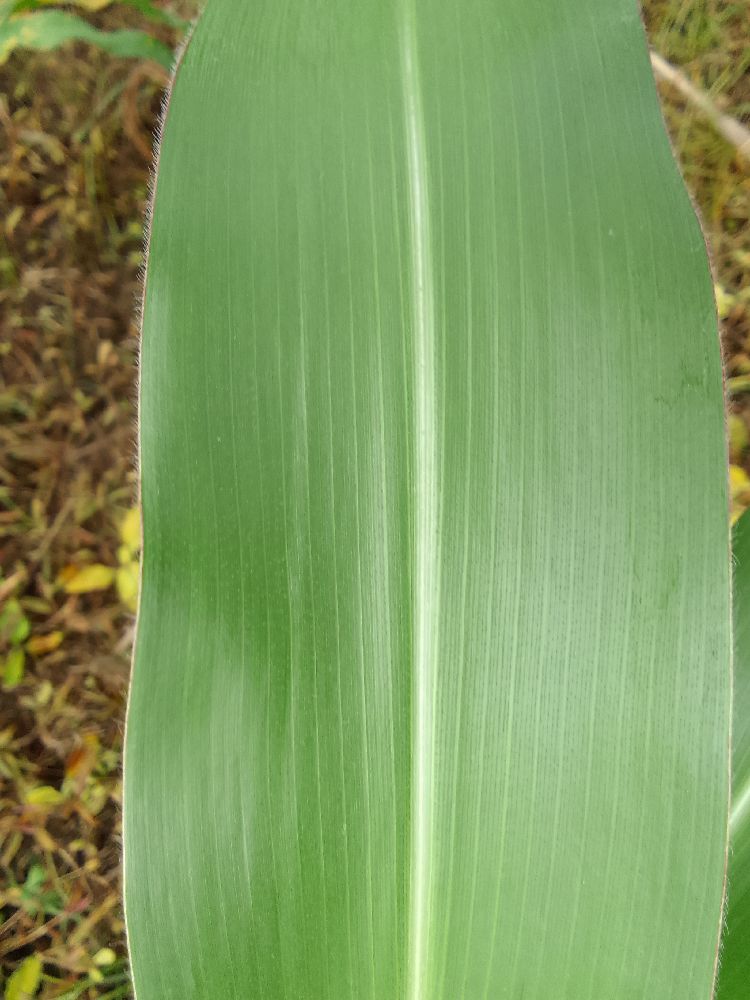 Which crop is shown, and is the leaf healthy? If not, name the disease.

maize, healthy
